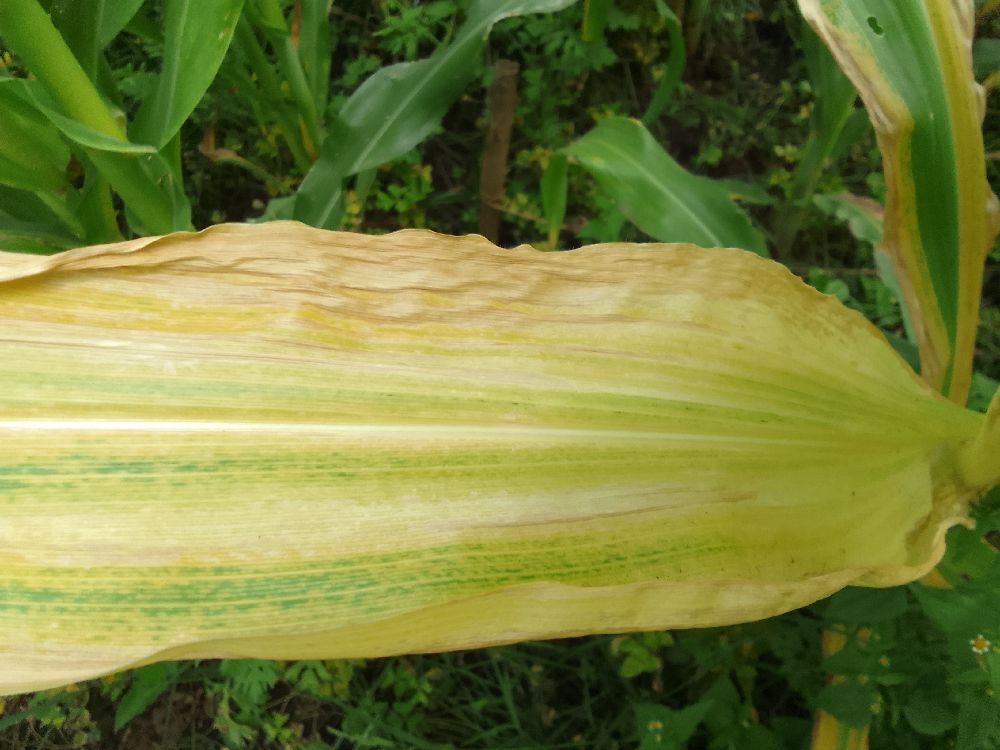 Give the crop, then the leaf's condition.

maize, maize lethal necrosis
